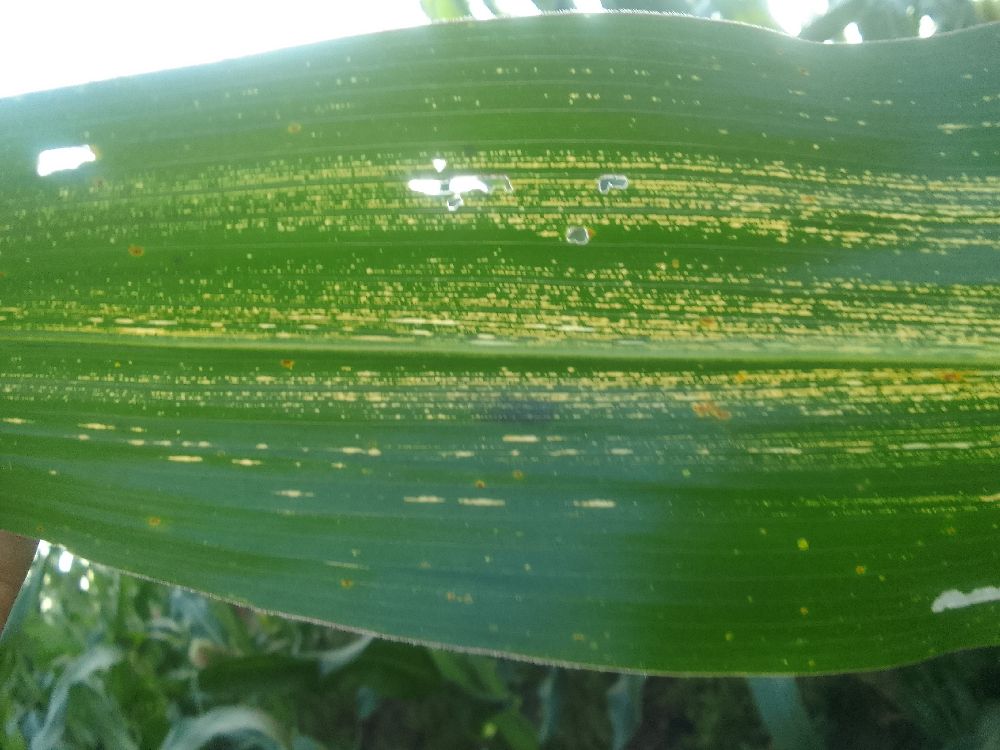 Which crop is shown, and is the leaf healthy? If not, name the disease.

maize, maize streak virus
